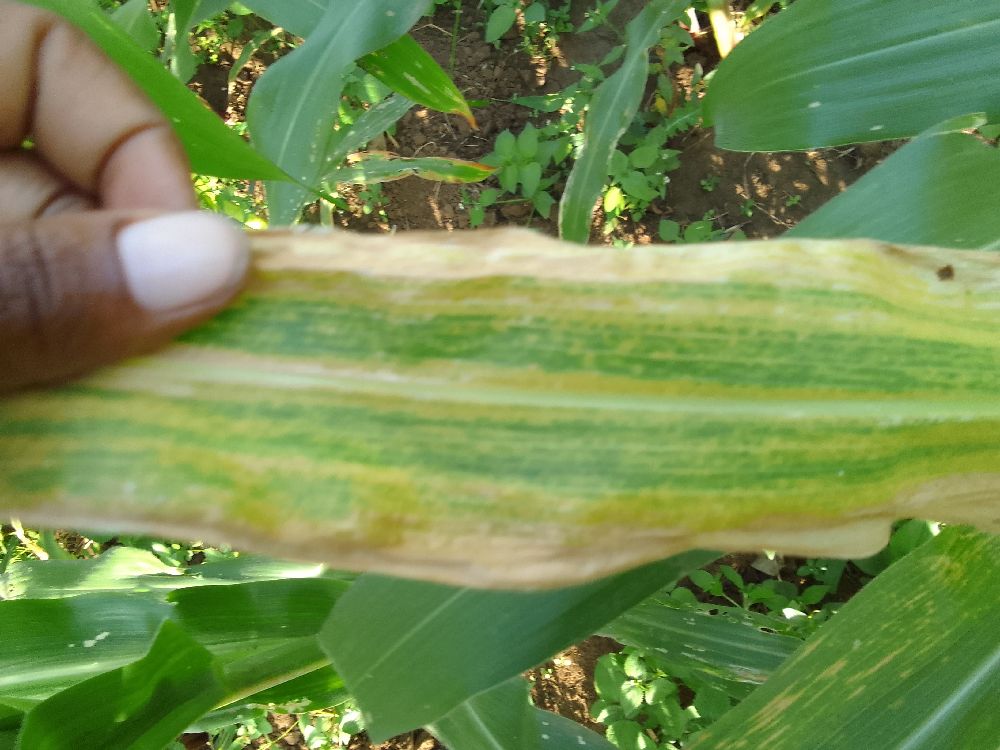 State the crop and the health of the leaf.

maize, maize lethal necrosis
